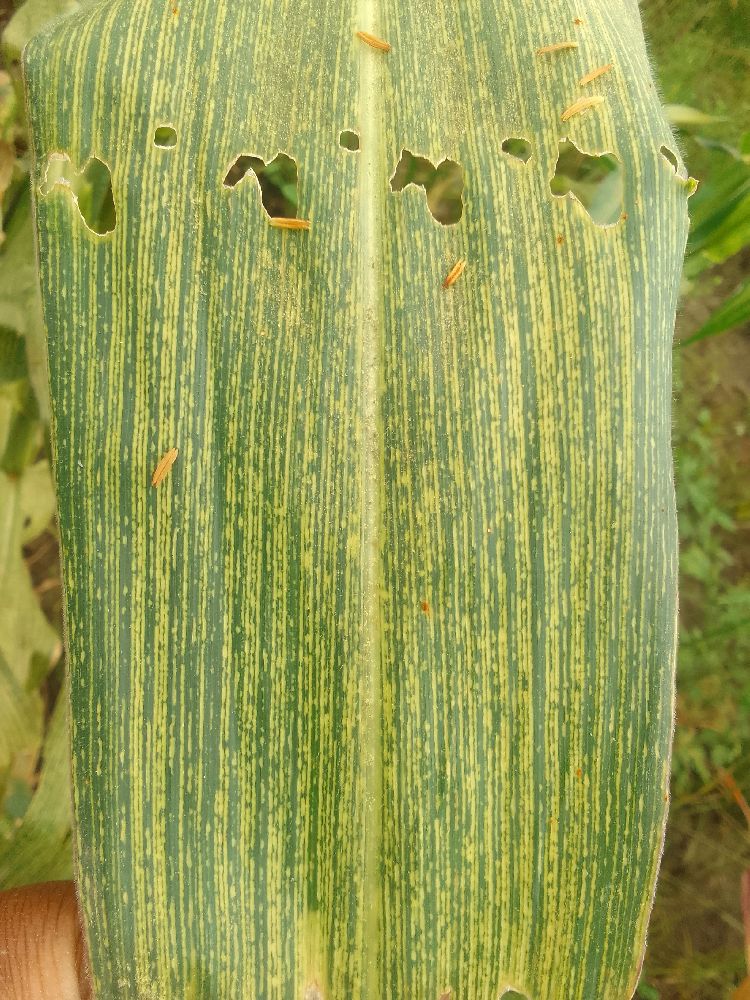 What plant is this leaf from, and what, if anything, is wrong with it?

maize, maize streak virus
